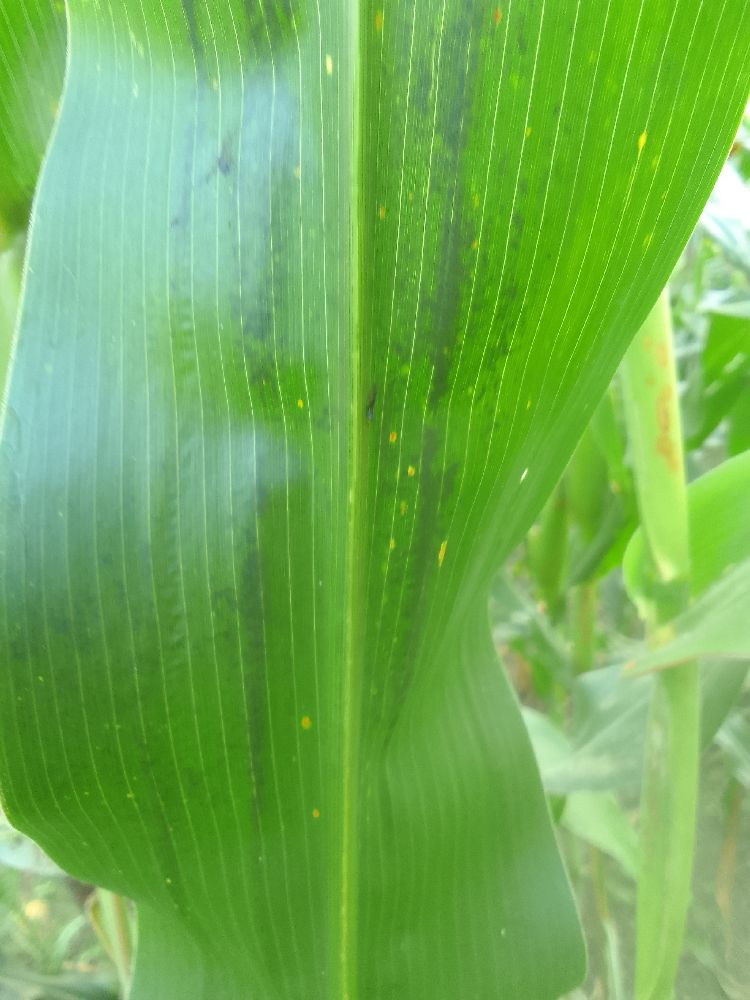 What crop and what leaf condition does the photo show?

maize, healthy
